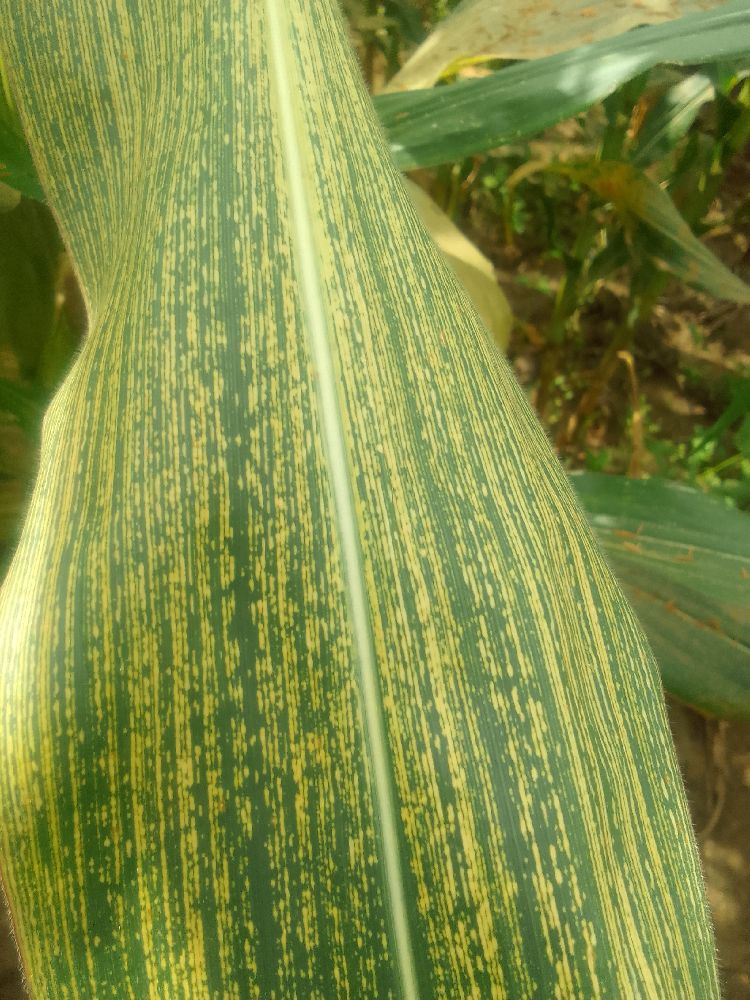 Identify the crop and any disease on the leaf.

maize, maize streak virus
